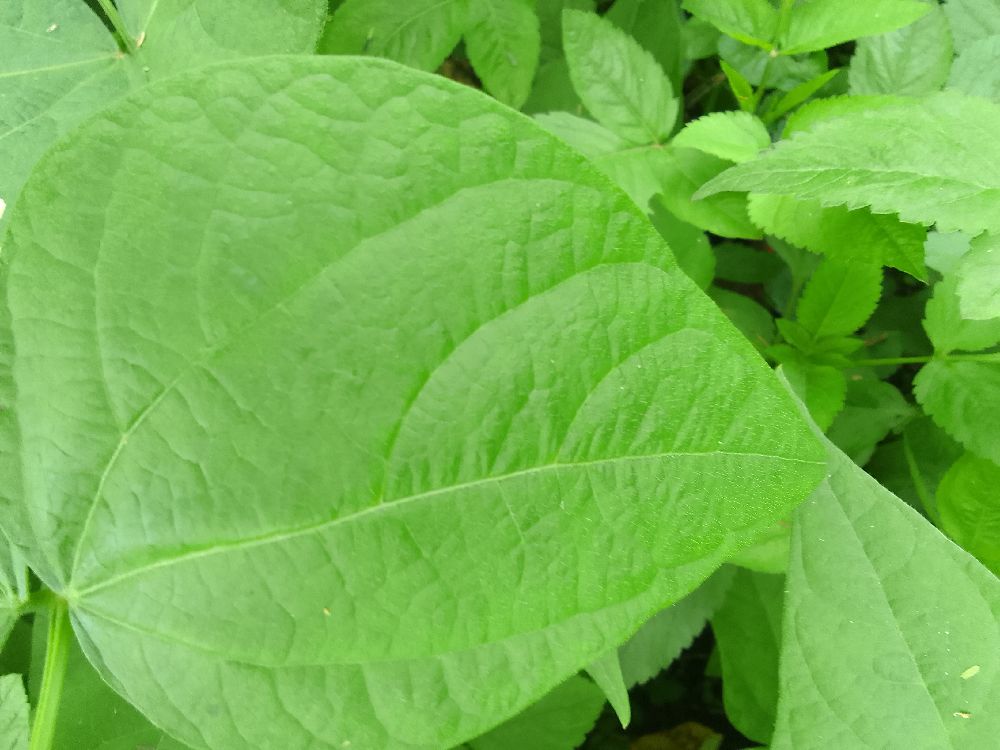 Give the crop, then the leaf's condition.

common bean, healthy
